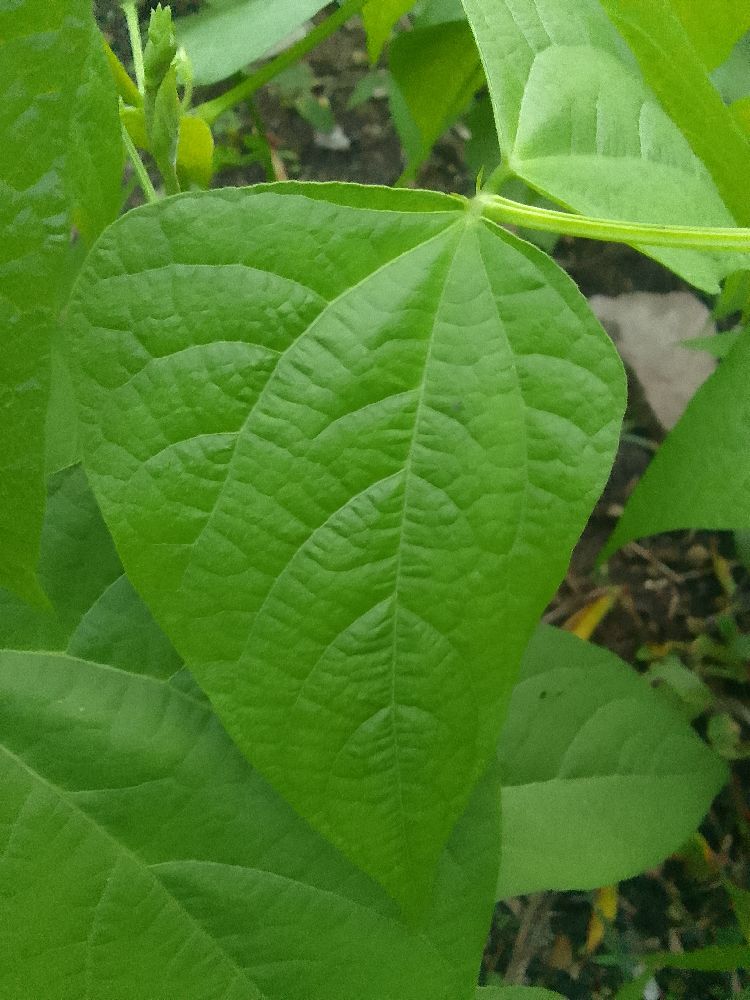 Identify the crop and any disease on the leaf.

common bean, healthy
